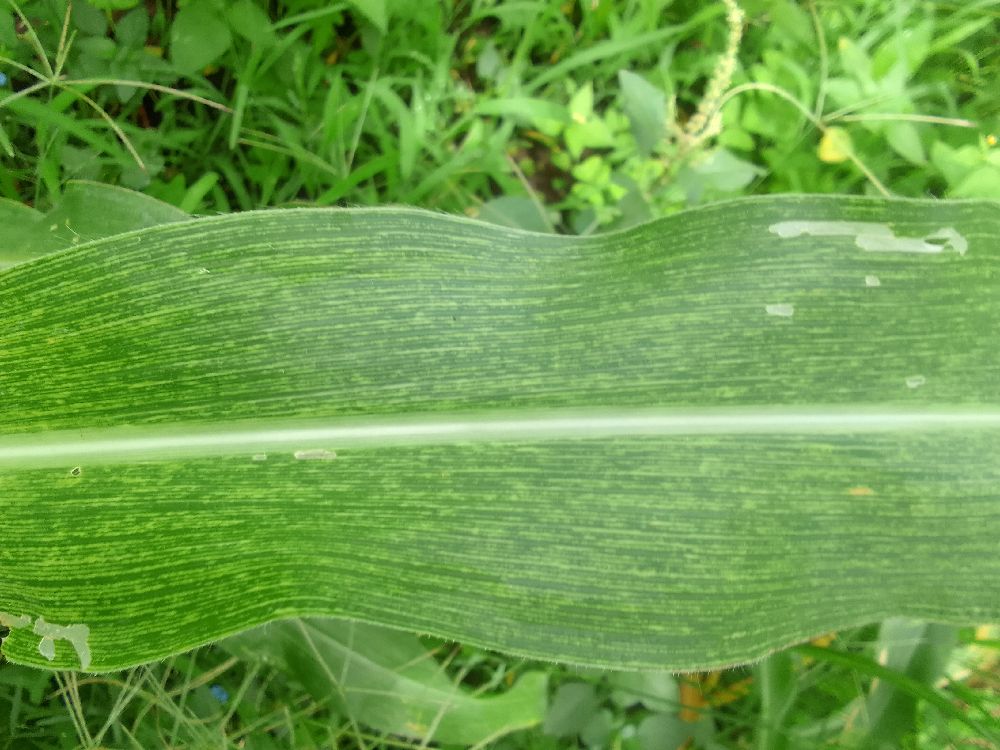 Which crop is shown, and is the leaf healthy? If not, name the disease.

maize, maize streak virus
